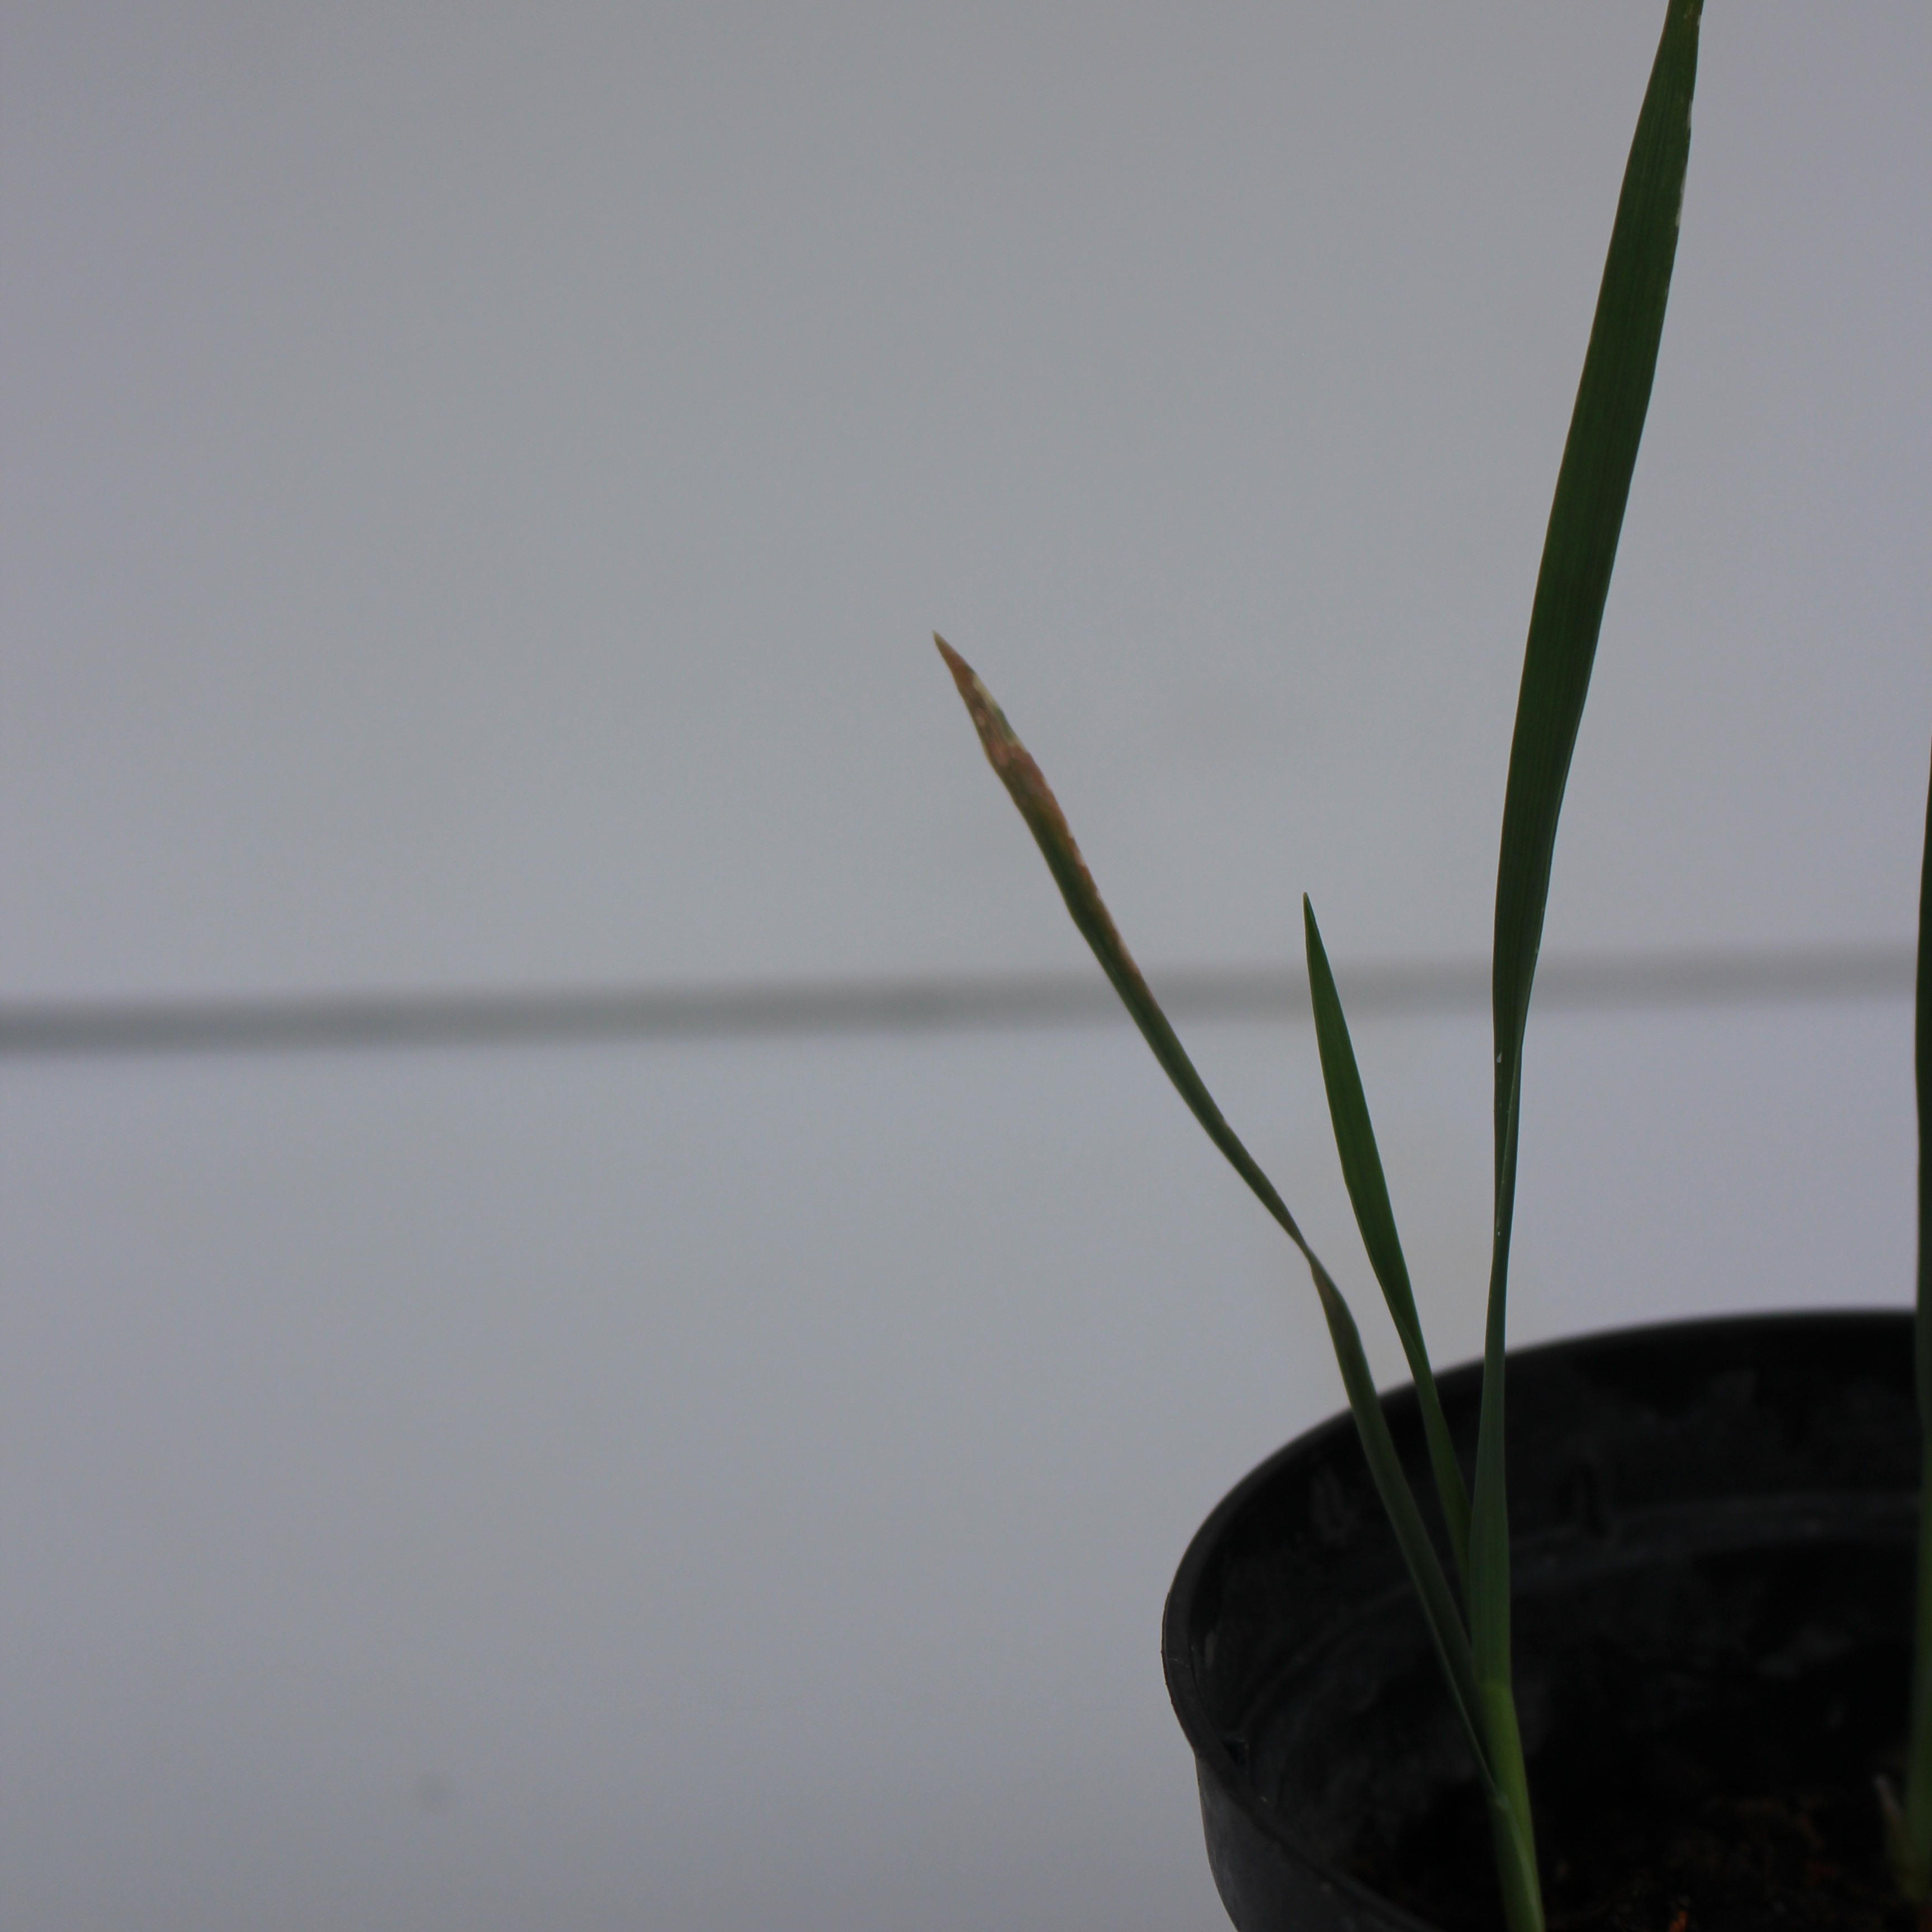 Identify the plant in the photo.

Avena sterilis
